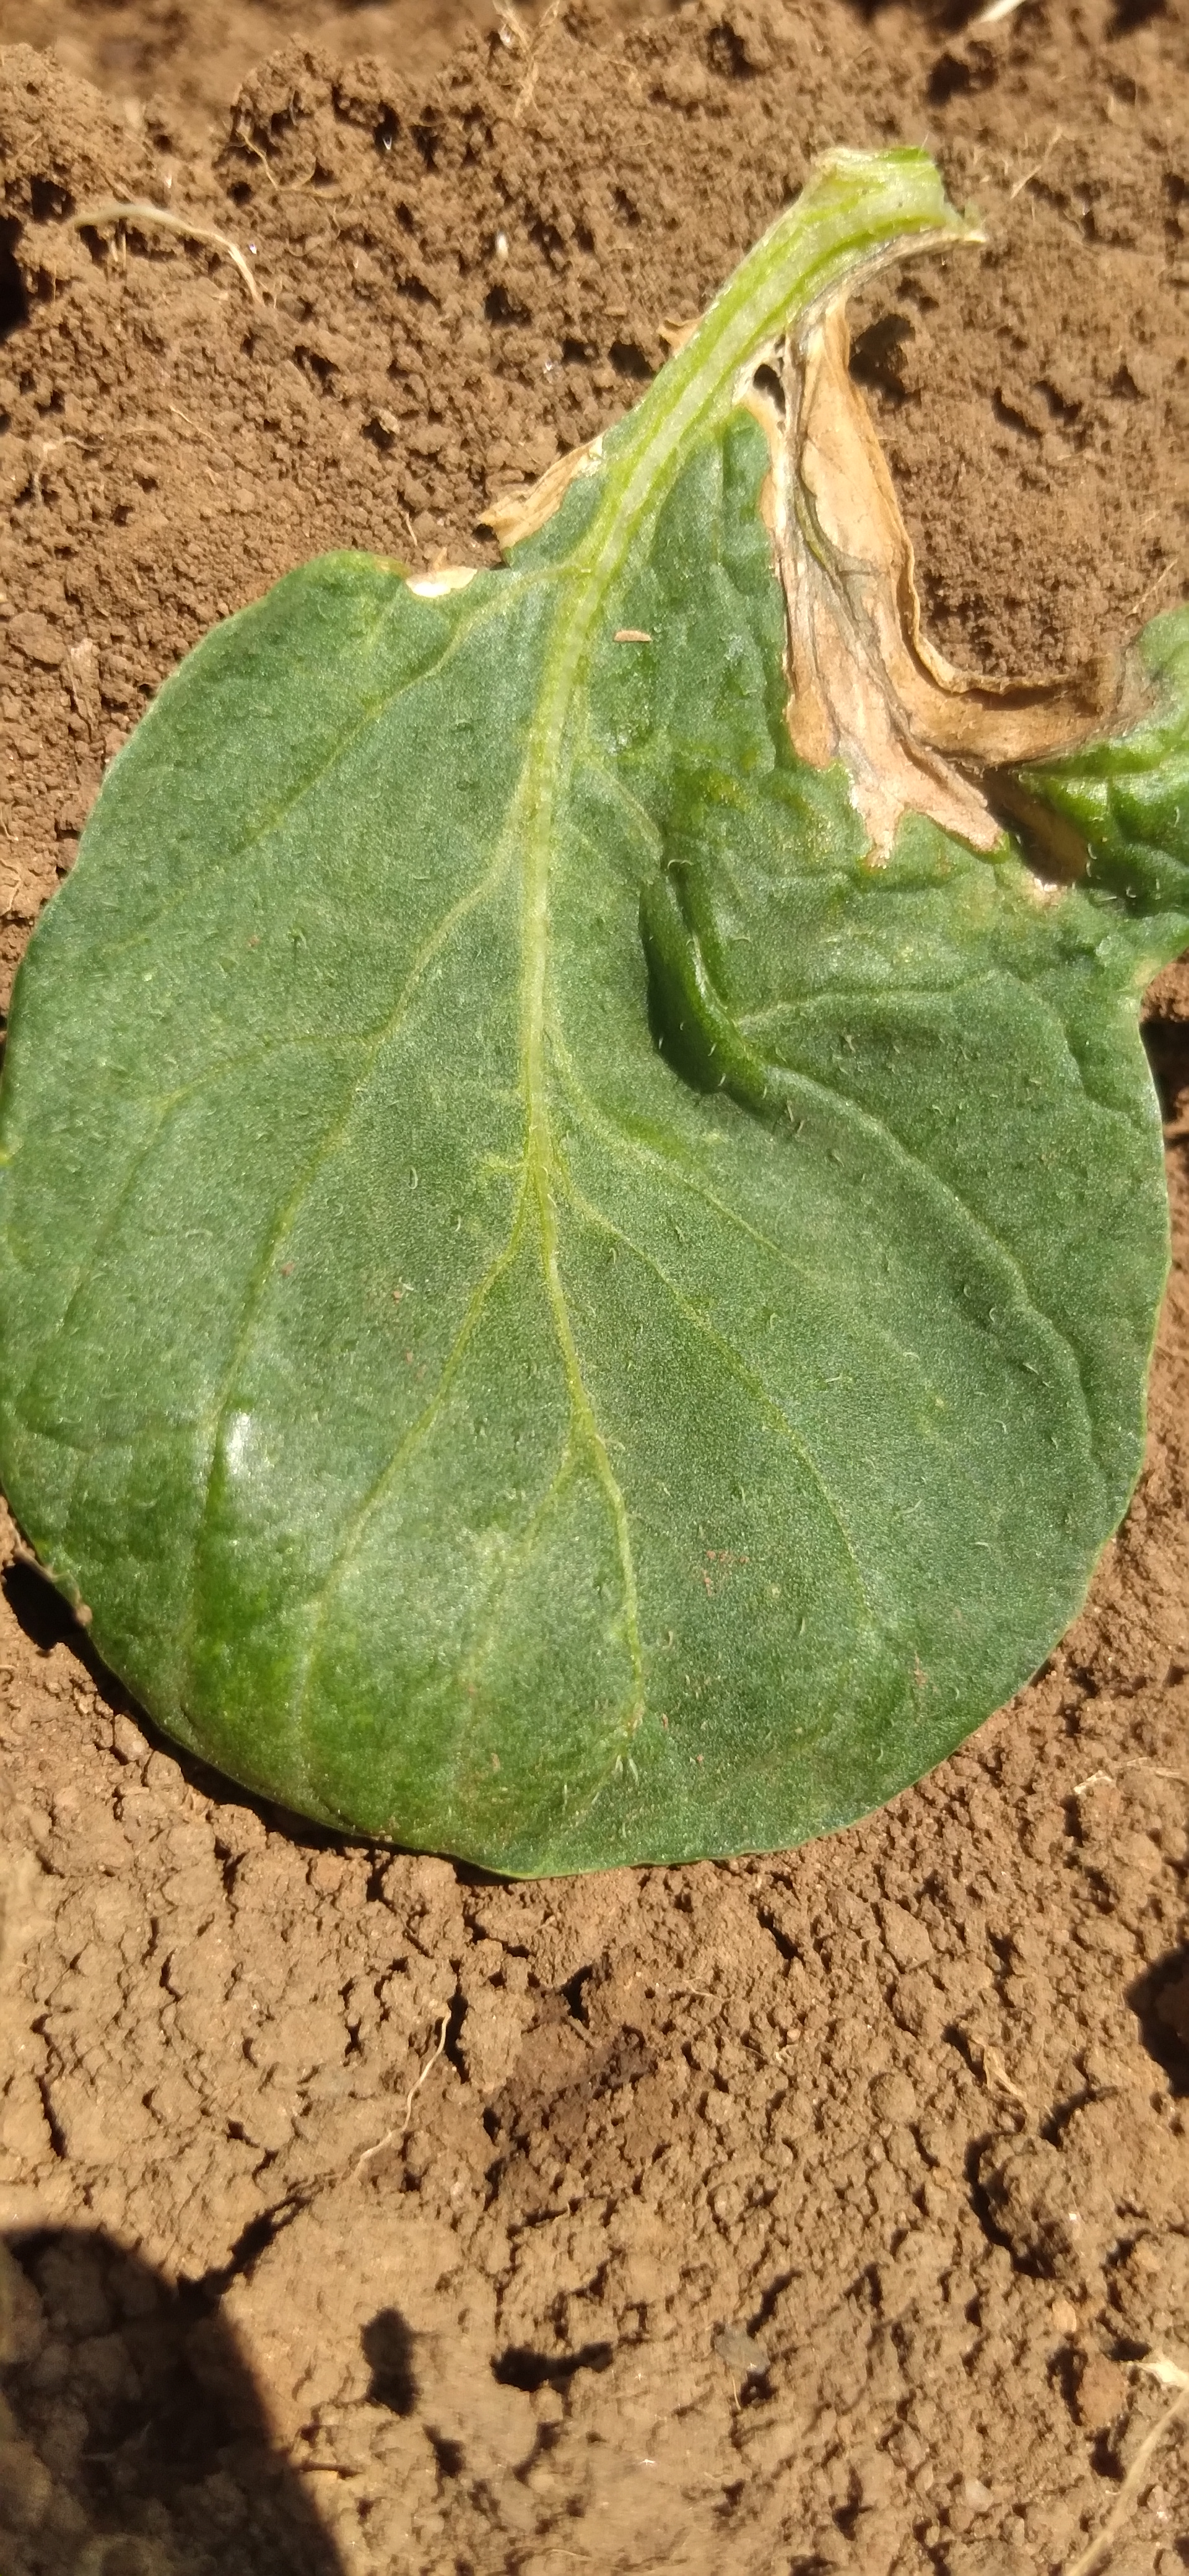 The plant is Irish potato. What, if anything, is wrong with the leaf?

early blight
